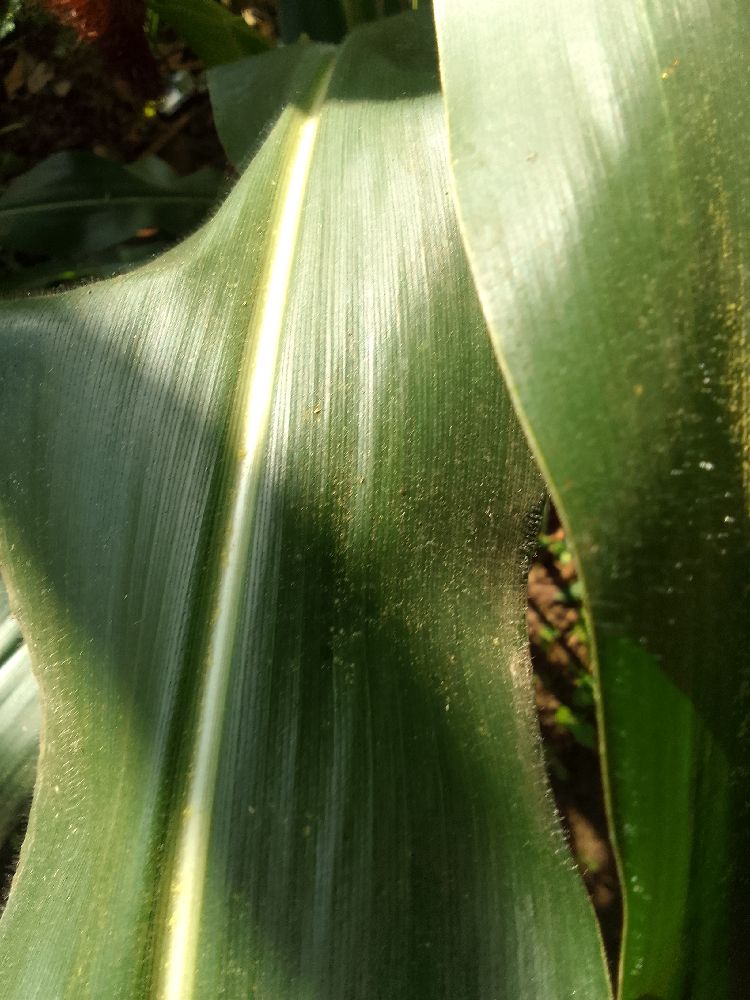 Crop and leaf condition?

maize, healthy
